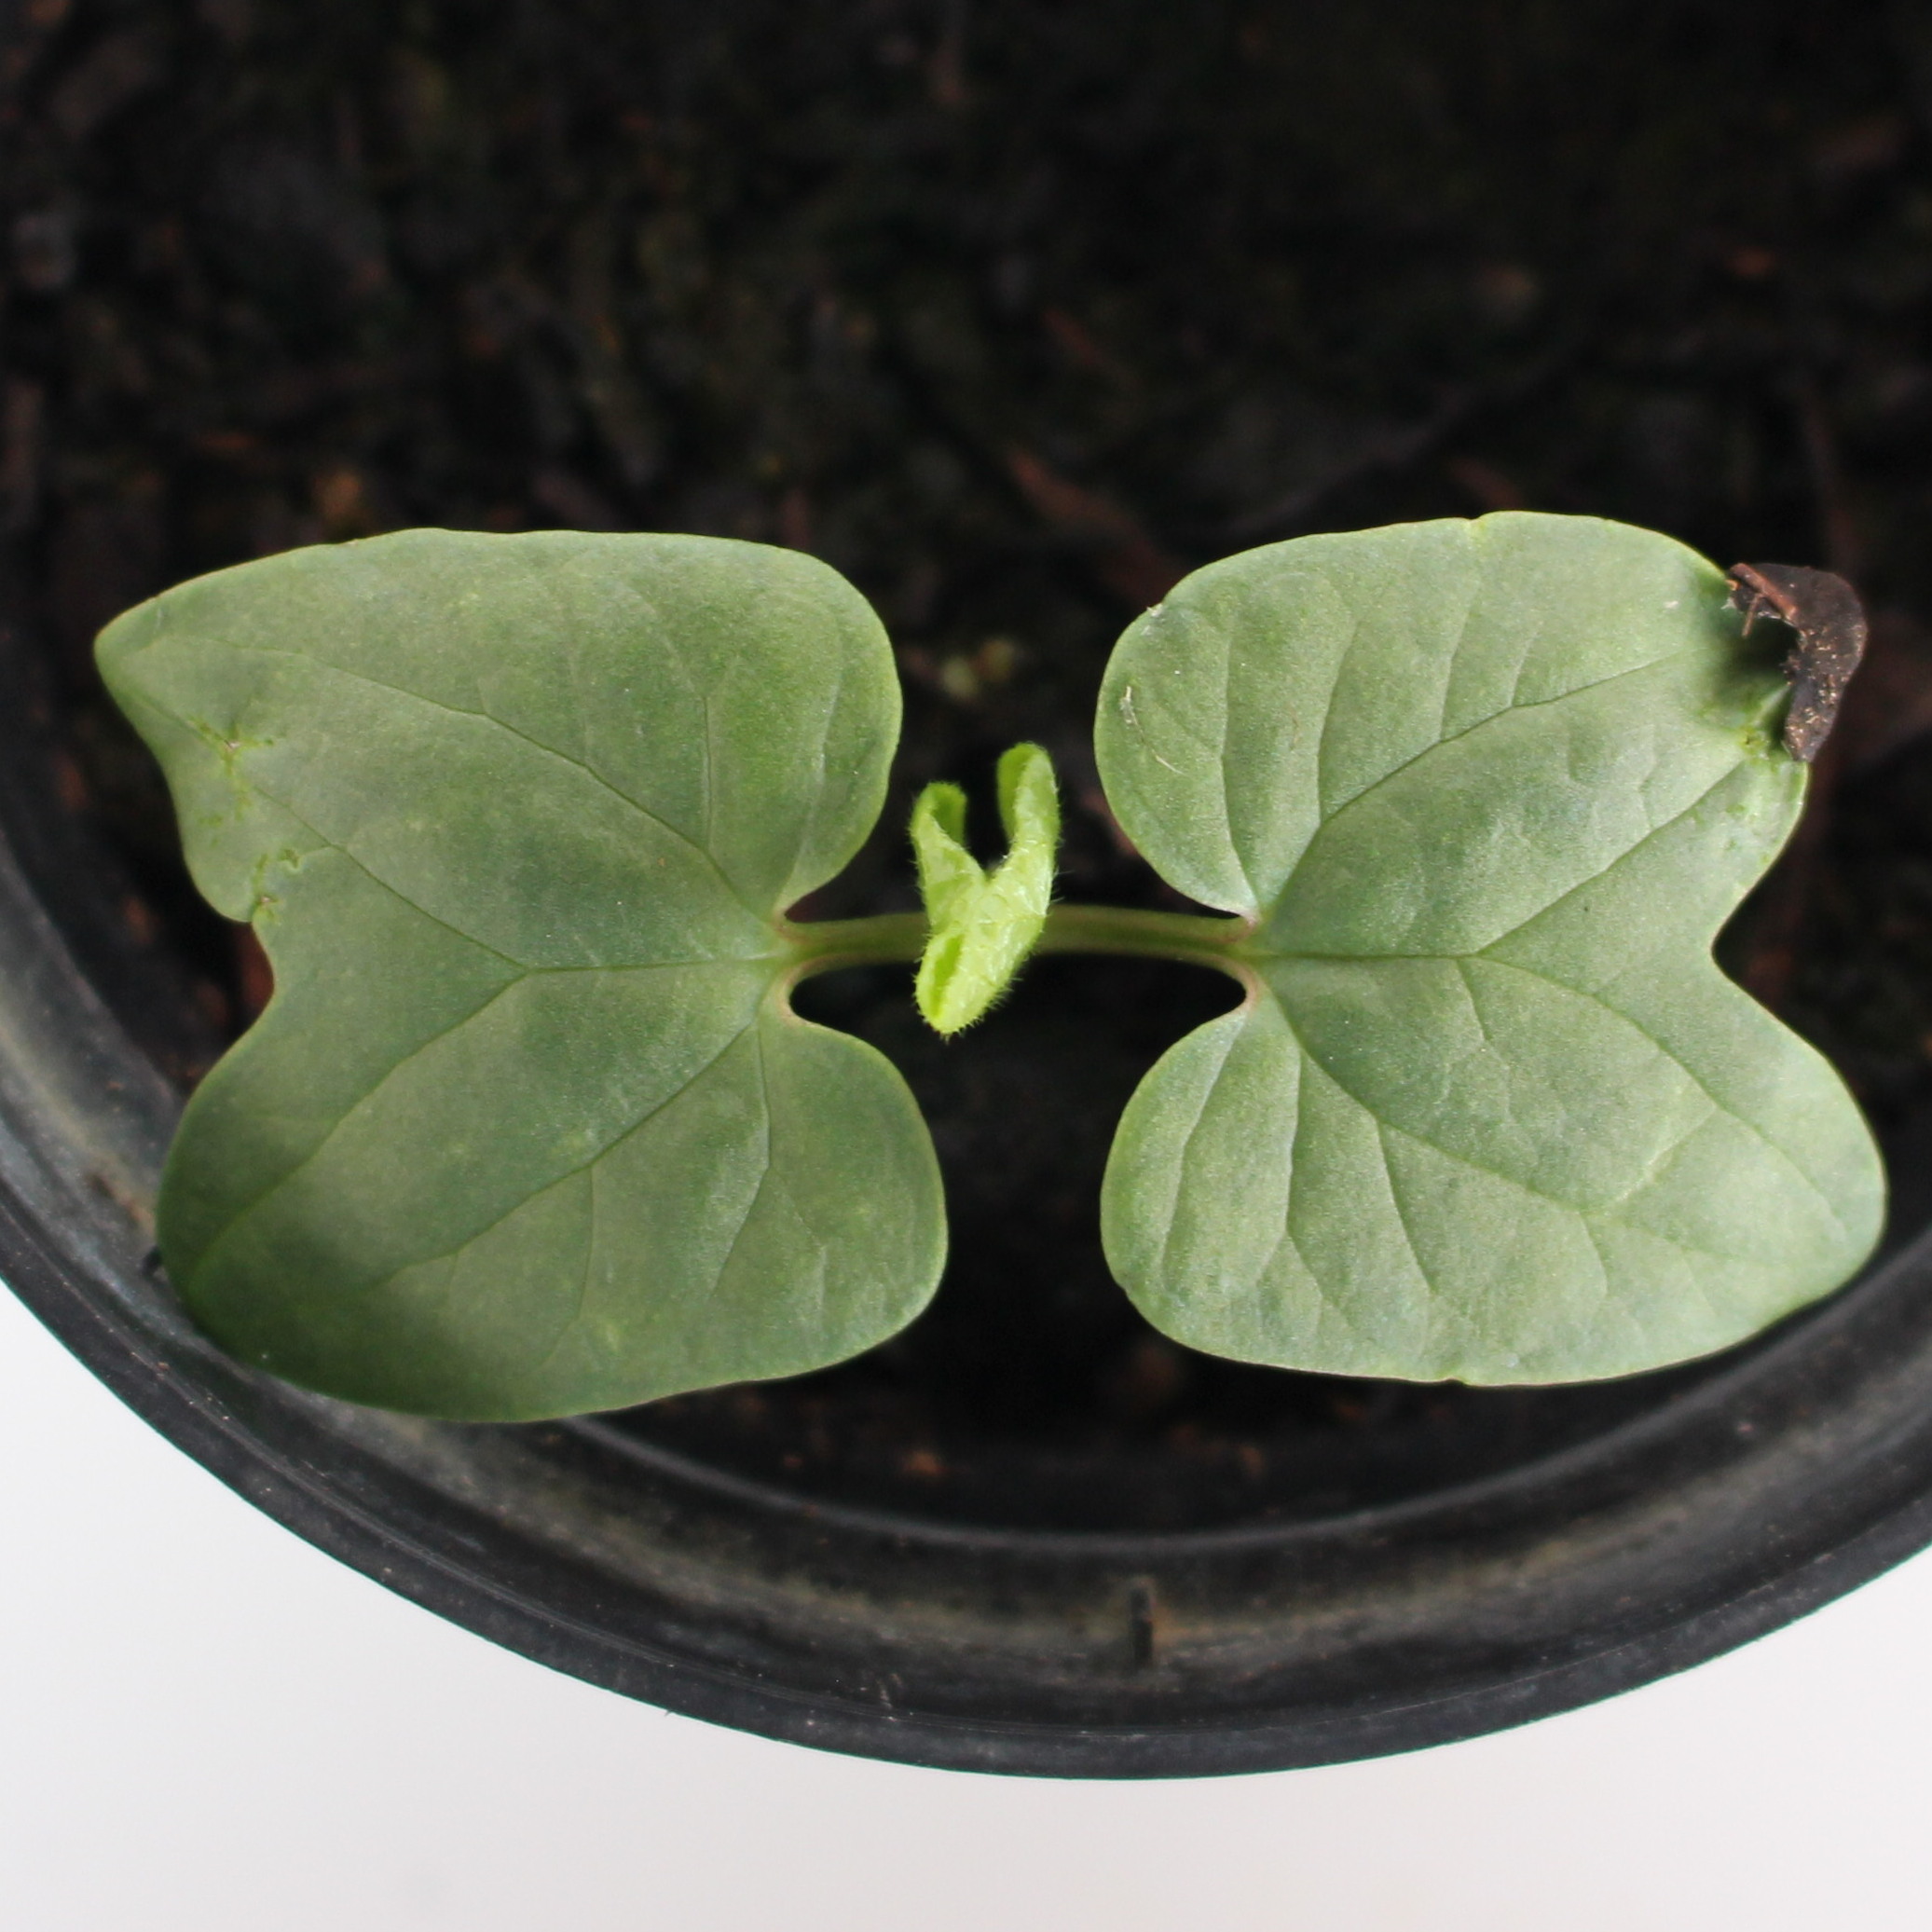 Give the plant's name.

Convolvulus arvensis
